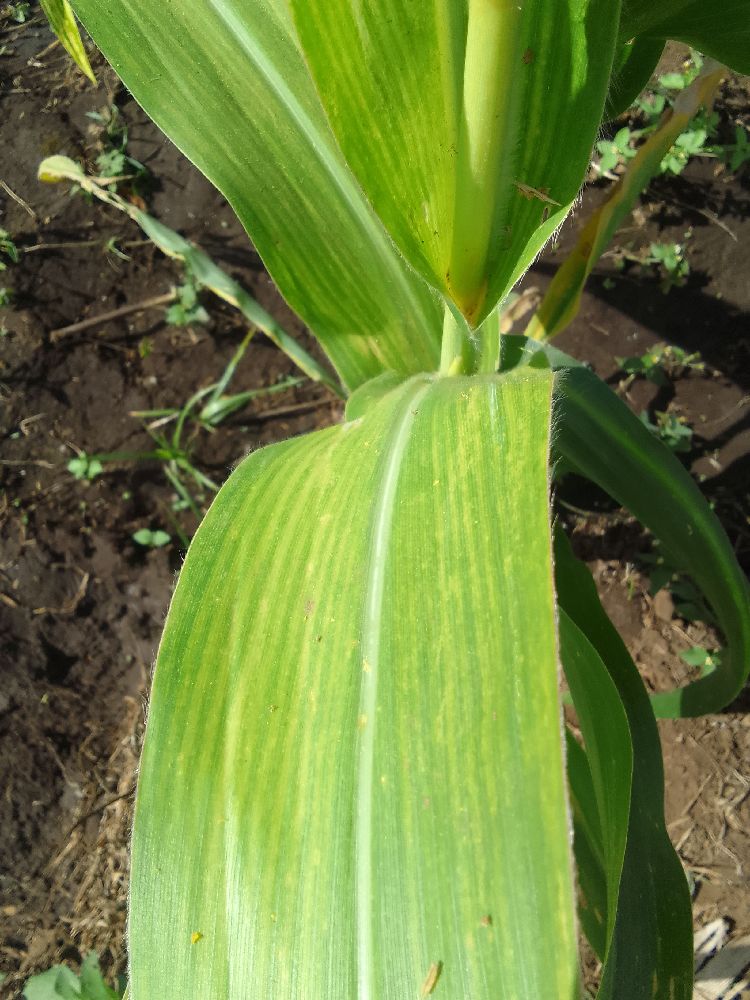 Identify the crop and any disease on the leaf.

maize, maize lethal necrosis
